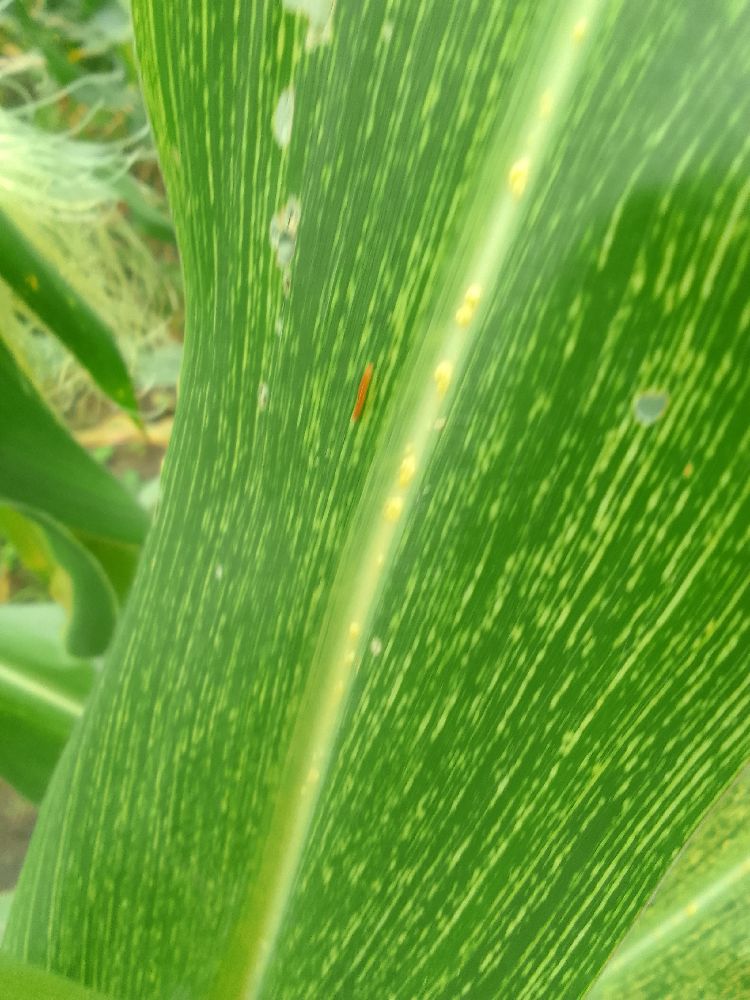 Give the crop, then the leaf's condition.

maize, maize streak virus
